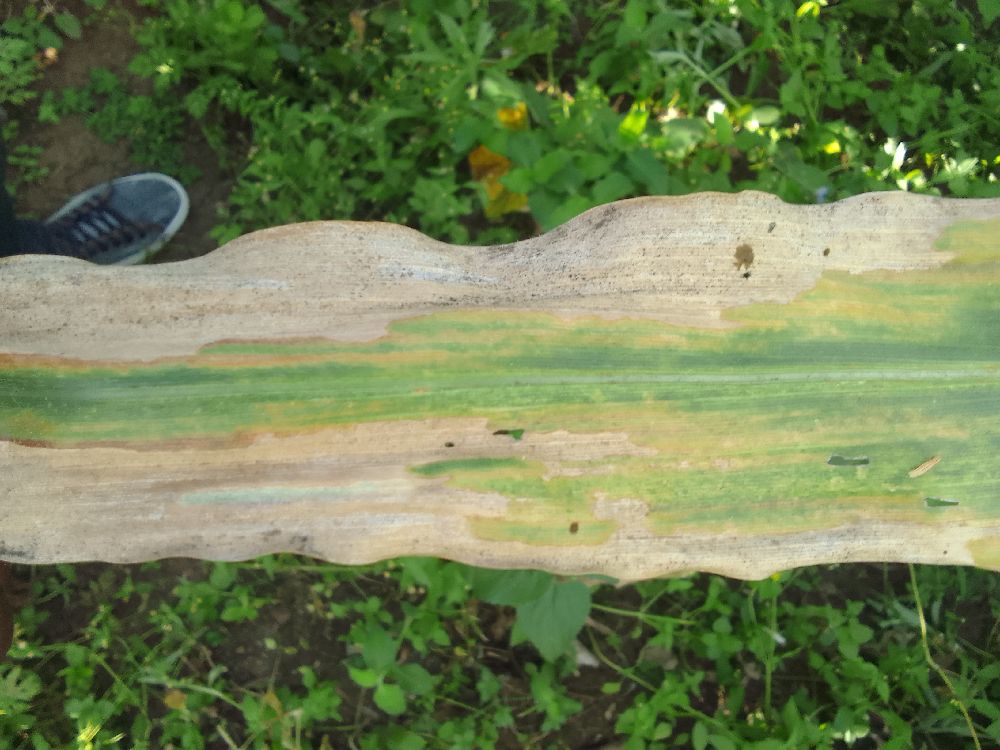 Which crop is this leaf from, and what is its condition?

maize, maize lethal necrosis
